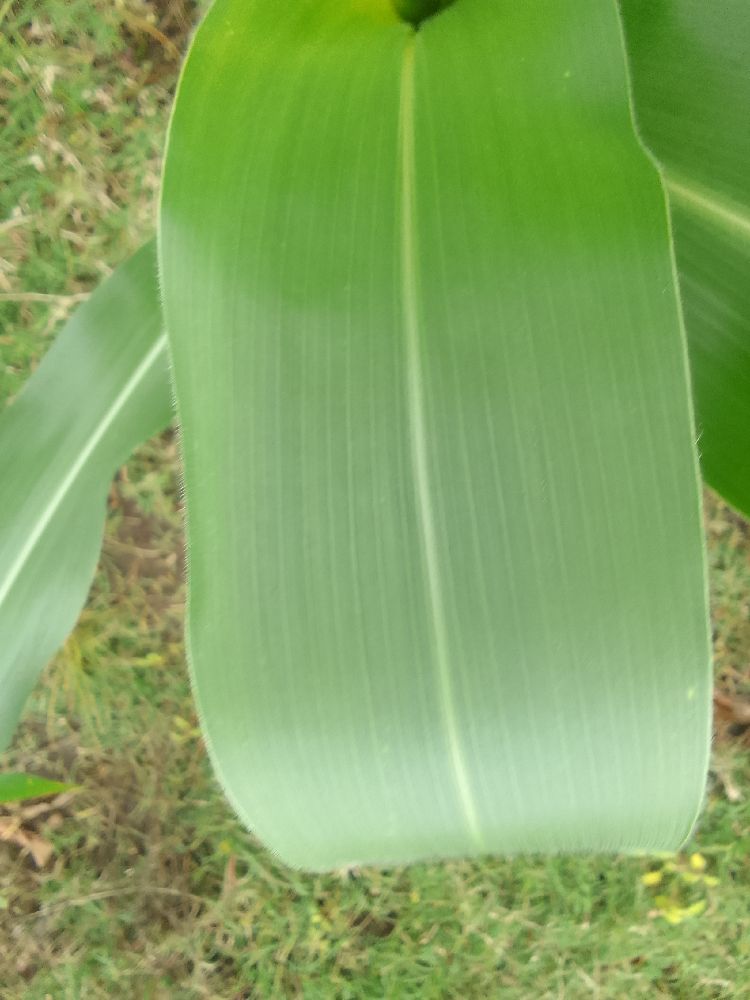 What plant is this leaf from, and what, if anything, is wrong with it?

maize, healthy
